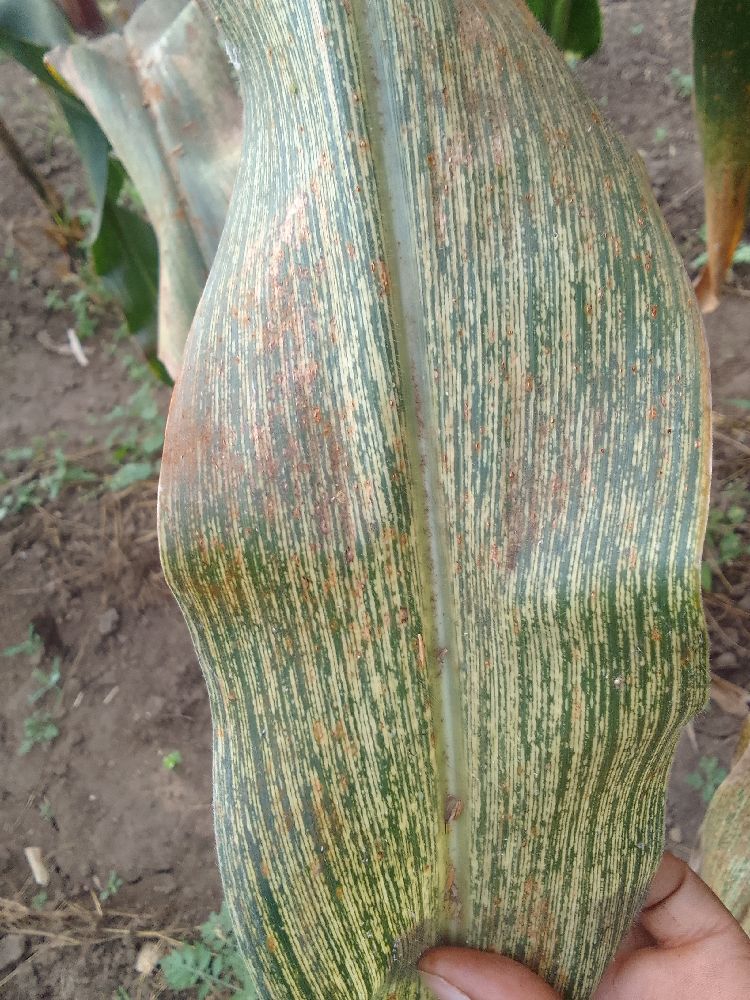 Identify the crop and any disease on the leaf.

maize, maize streak virus
